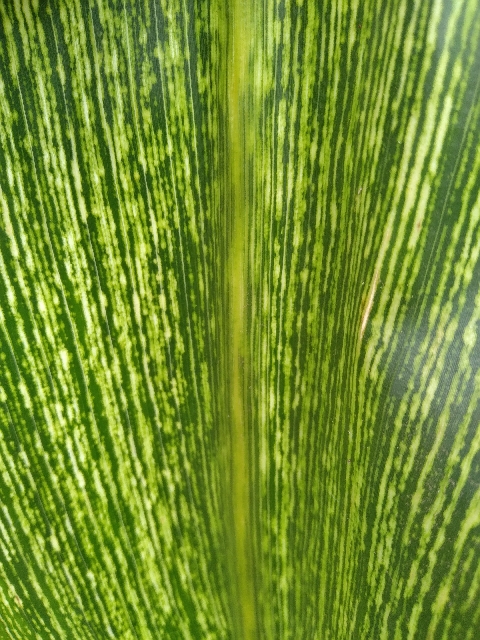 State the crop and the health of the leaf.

maize, maize streak virus
